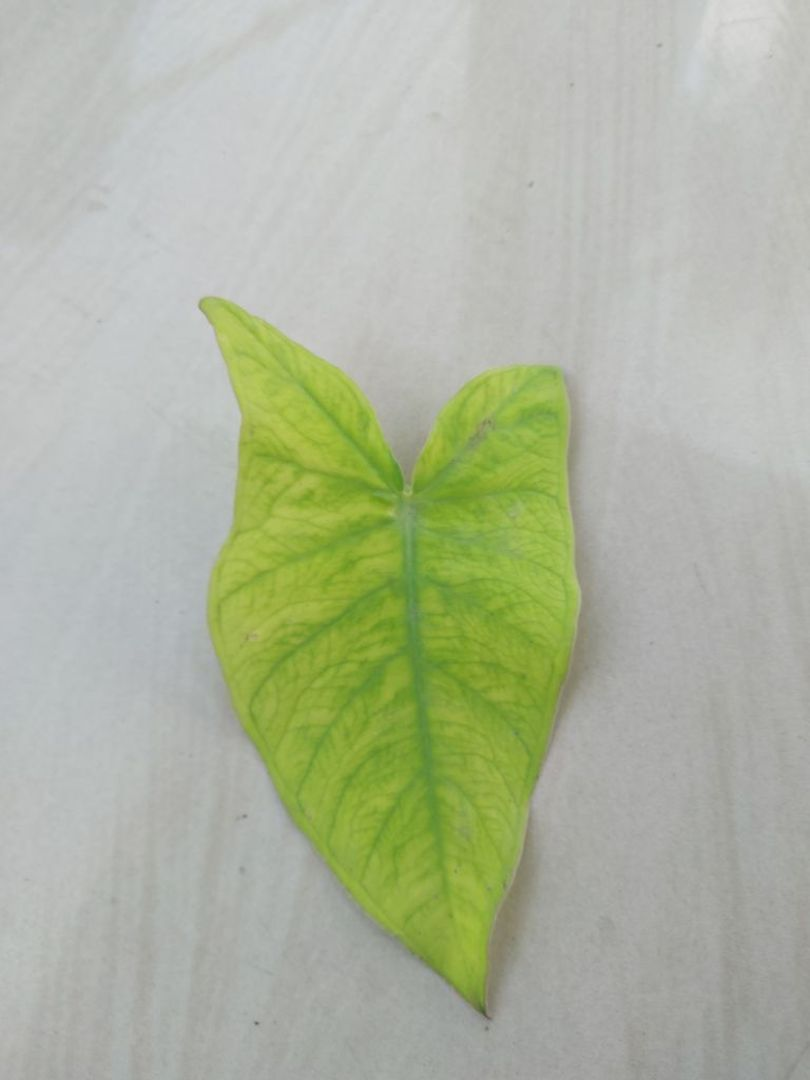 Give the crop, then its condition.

taro, mosaic
